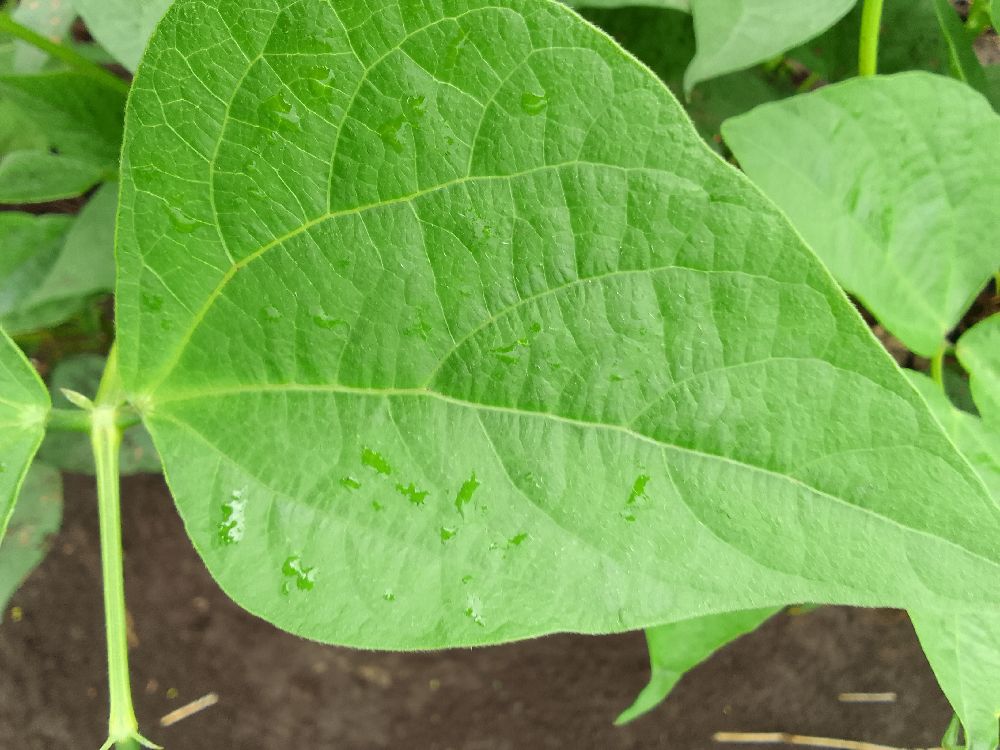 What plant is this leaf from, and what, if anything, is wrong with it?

common bean, healthy
